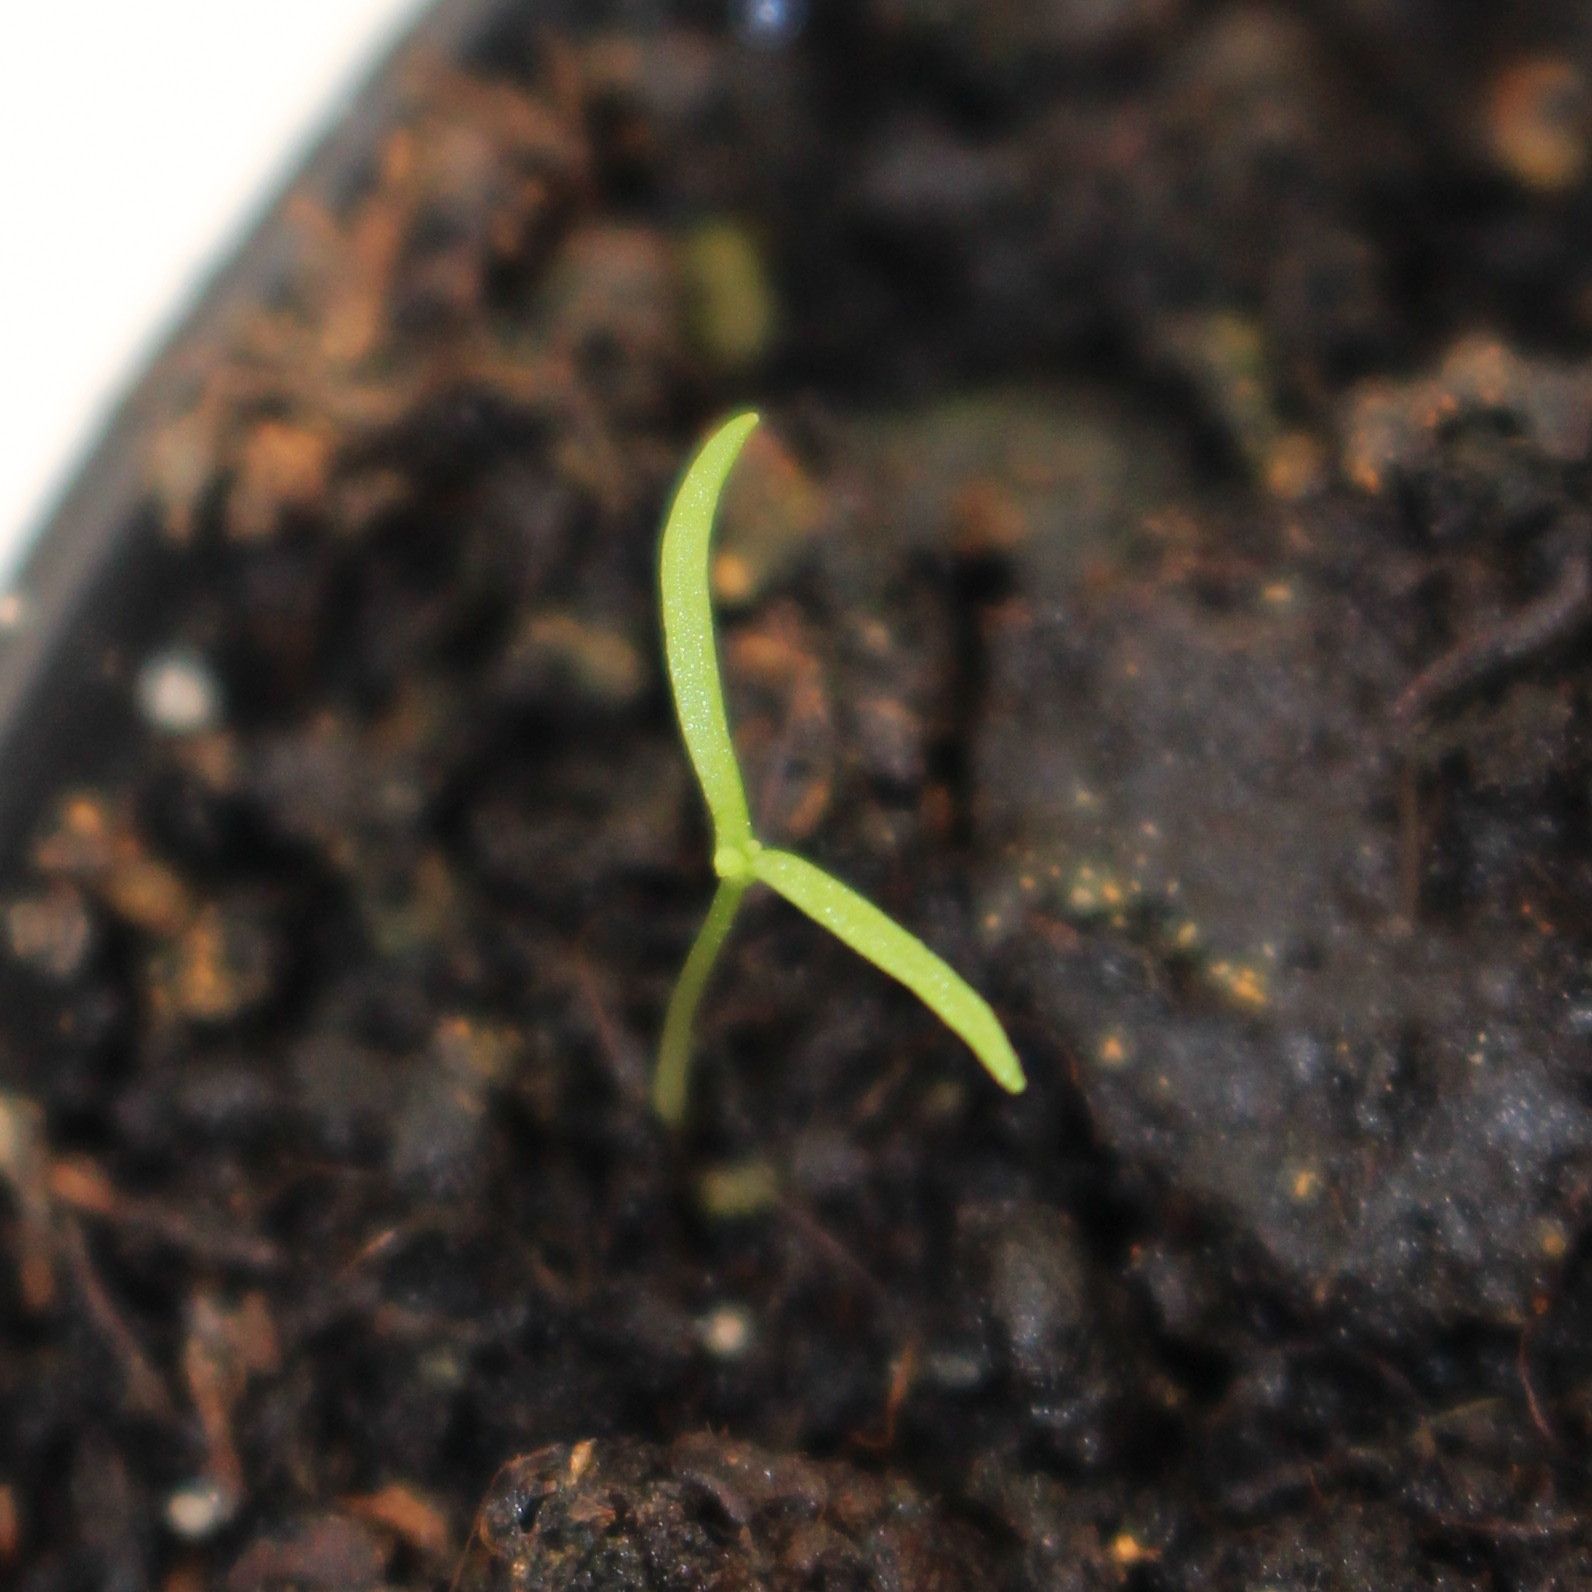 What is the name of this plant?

Papaver rhoeas
